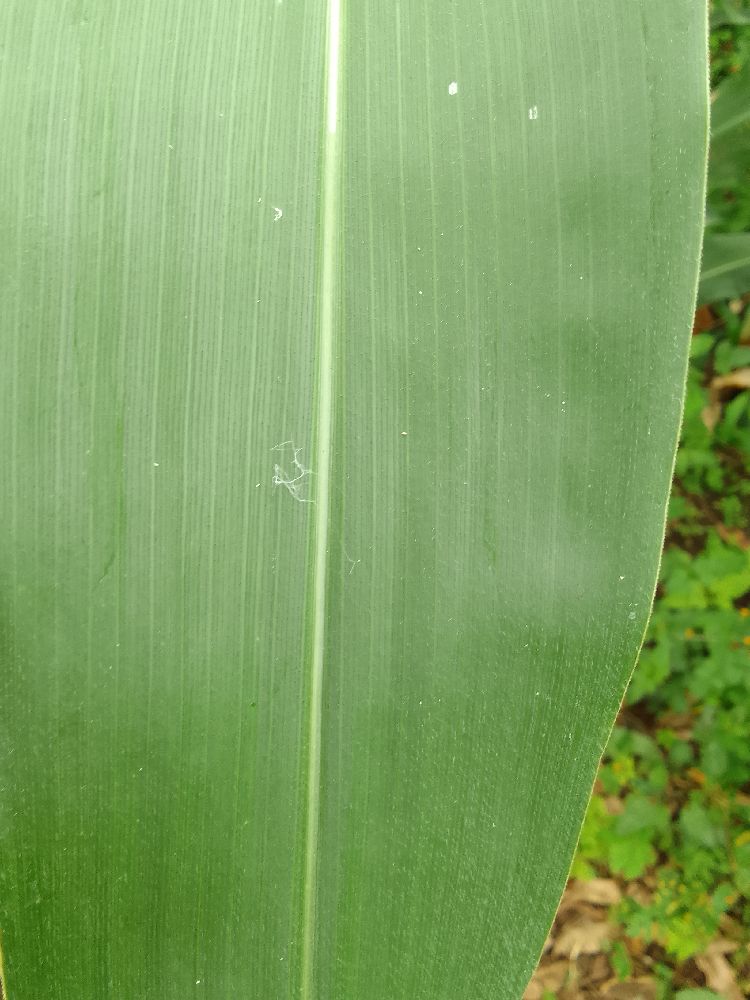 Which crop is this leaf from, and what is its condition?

maize, healthy
